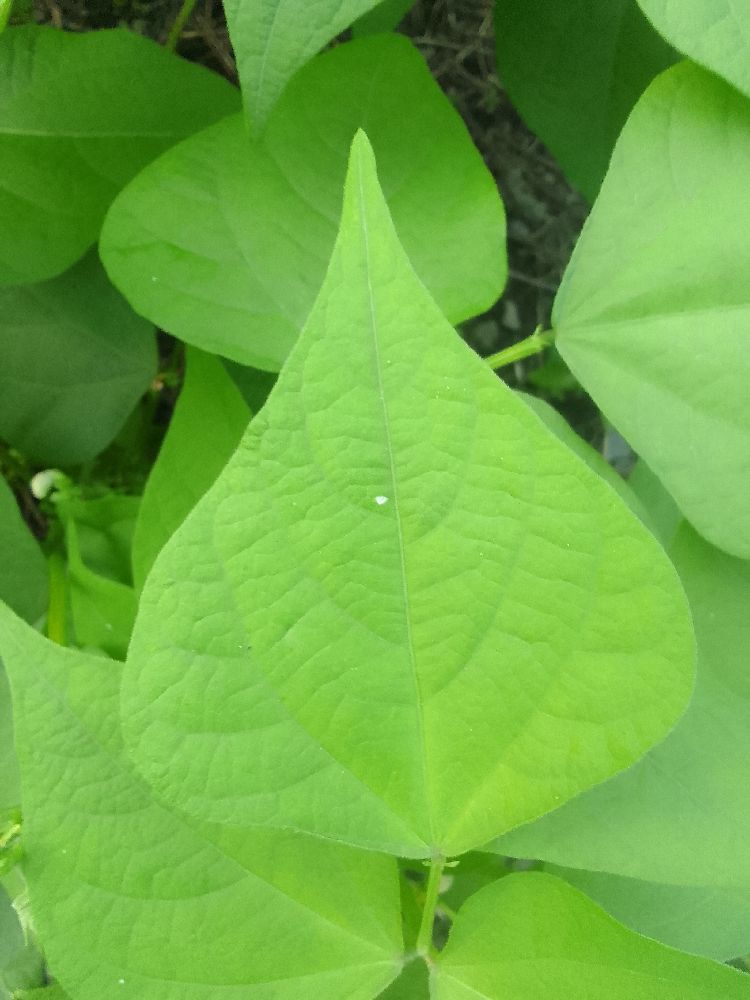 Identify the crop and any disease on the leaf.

common bean, healthy
